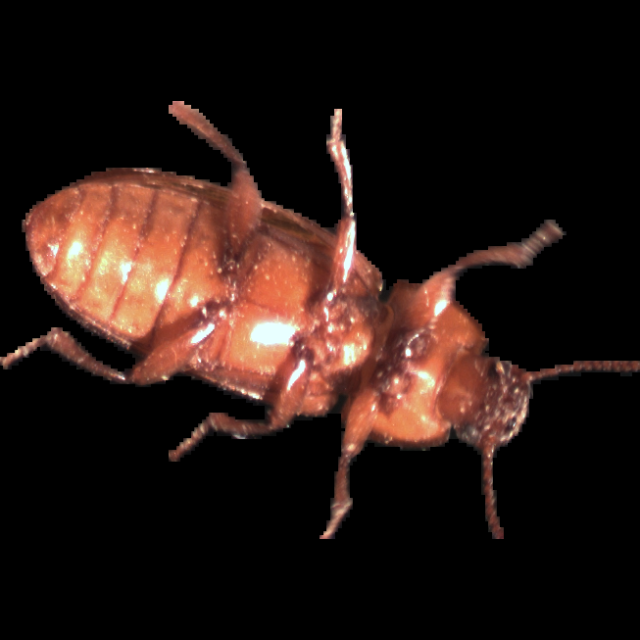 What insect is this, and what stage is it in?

mealworm beetle
